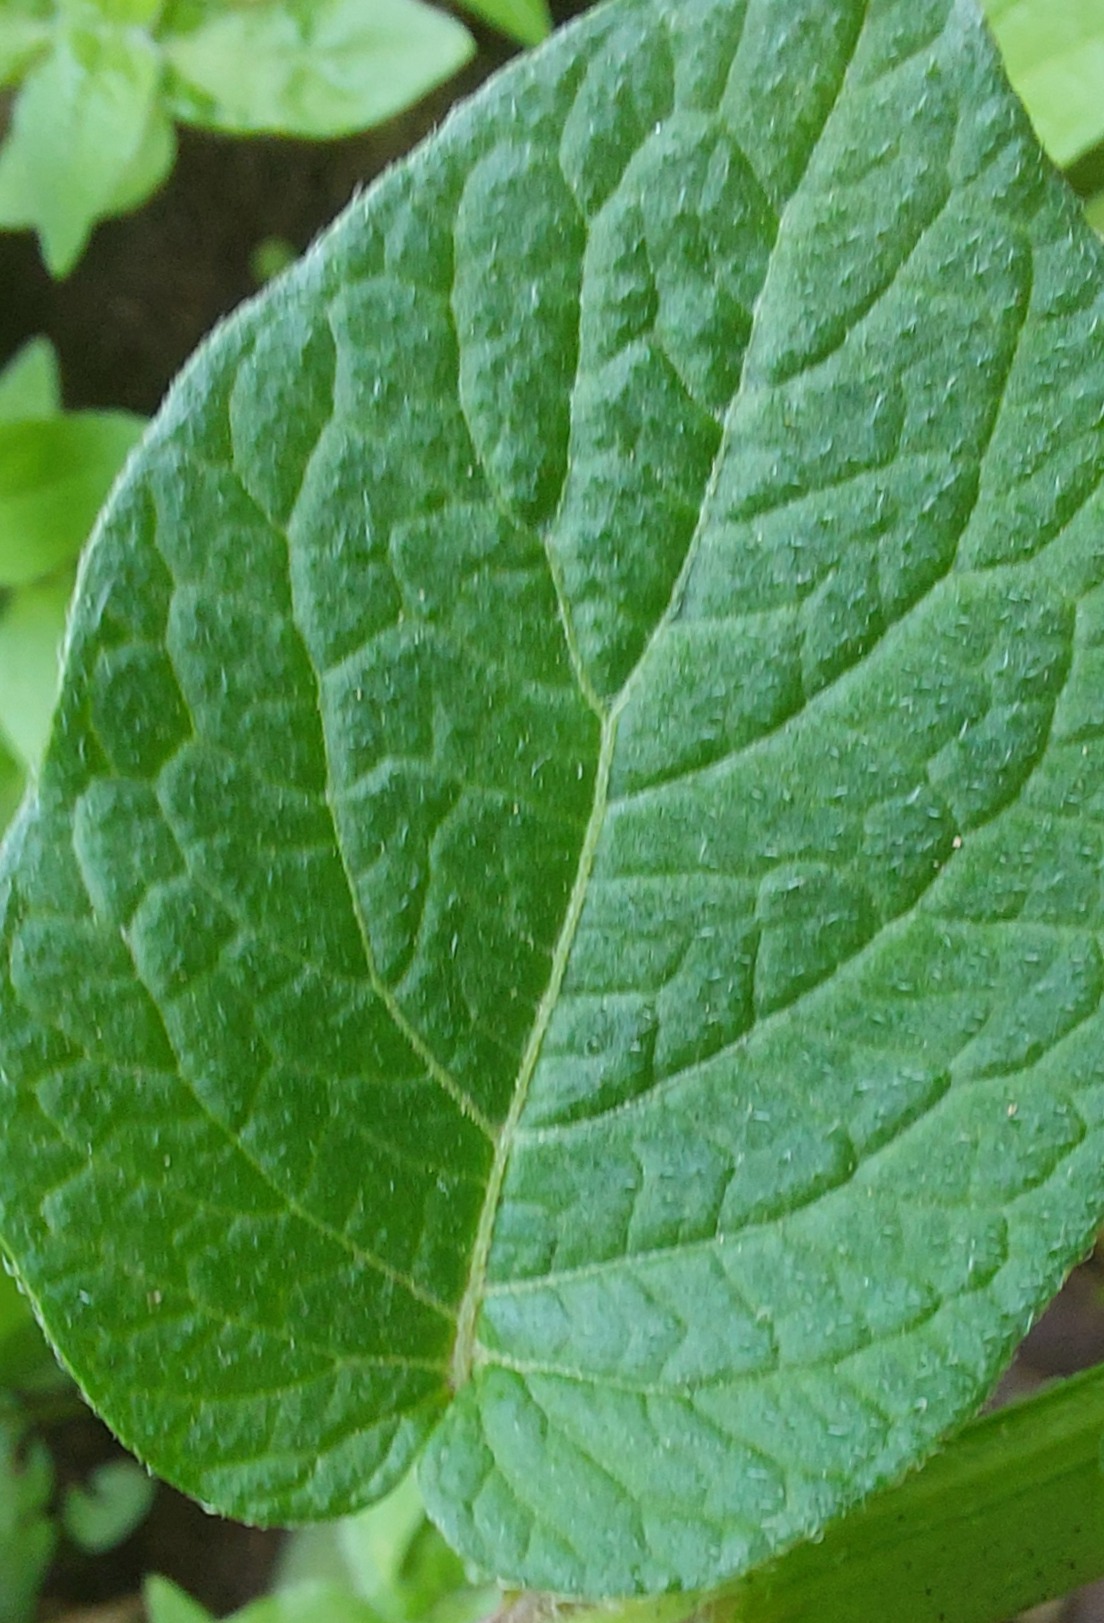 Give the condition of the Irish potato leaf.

healthy
